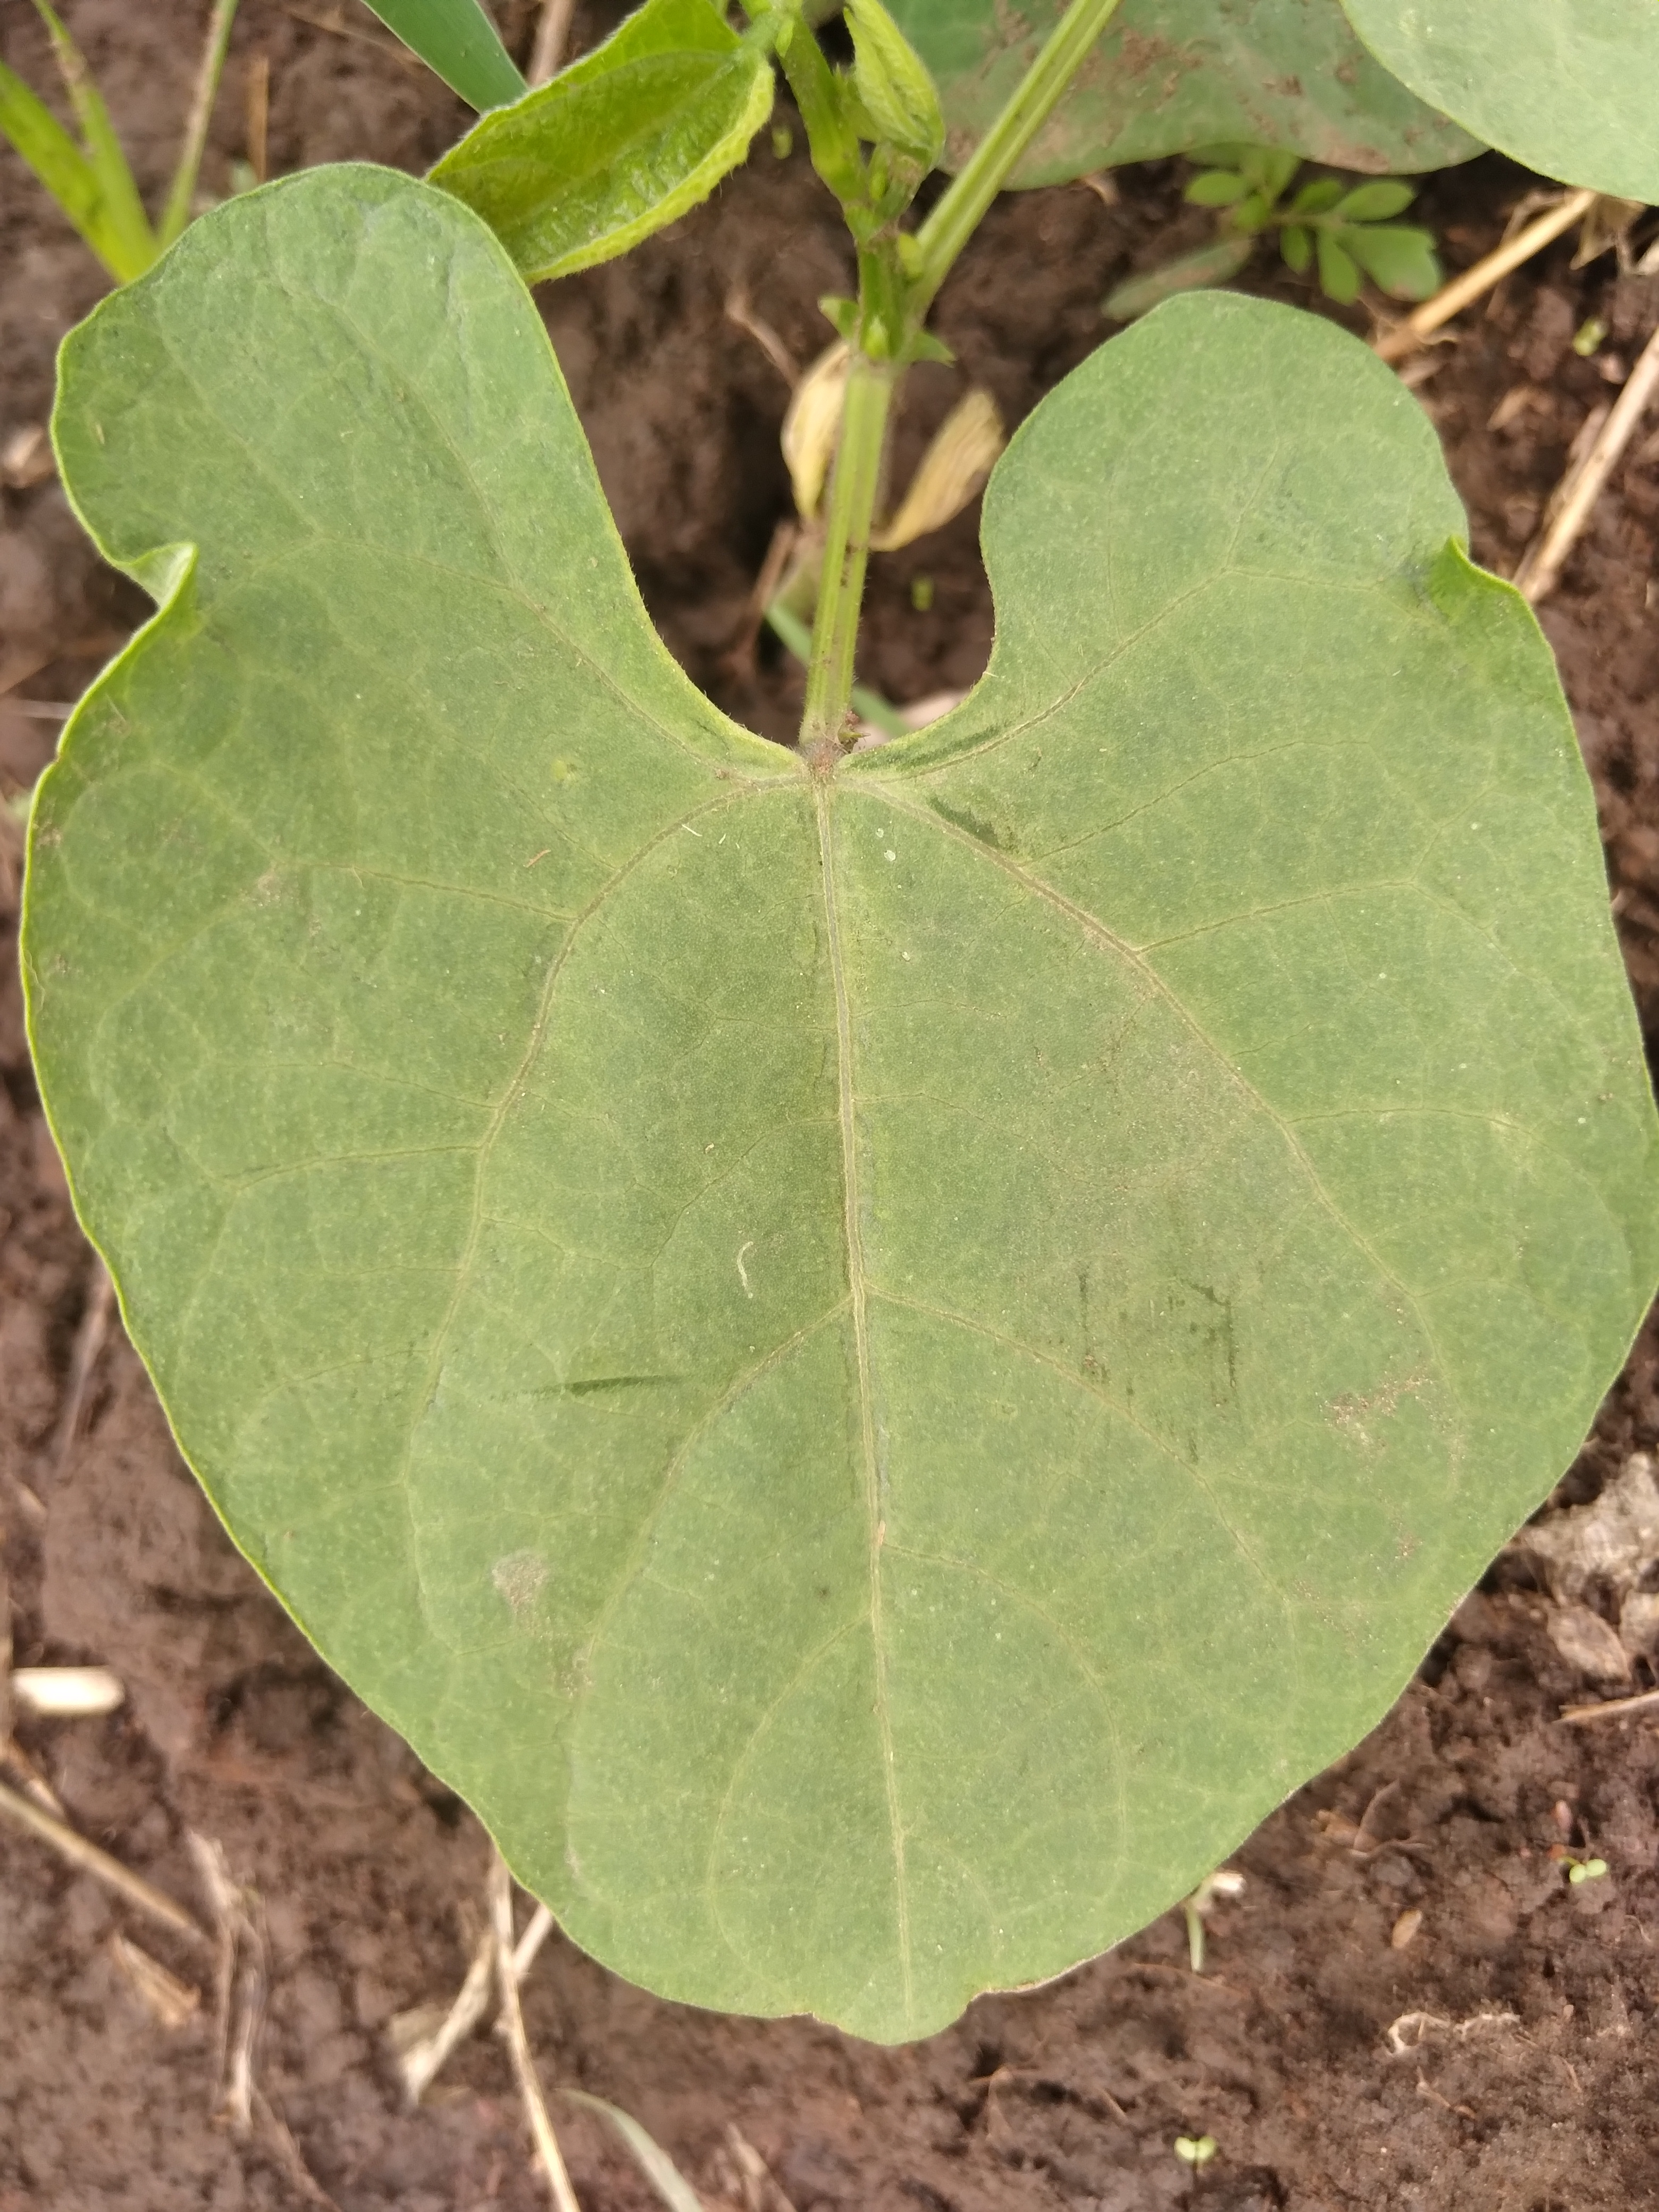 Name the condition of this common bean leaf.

healthy
